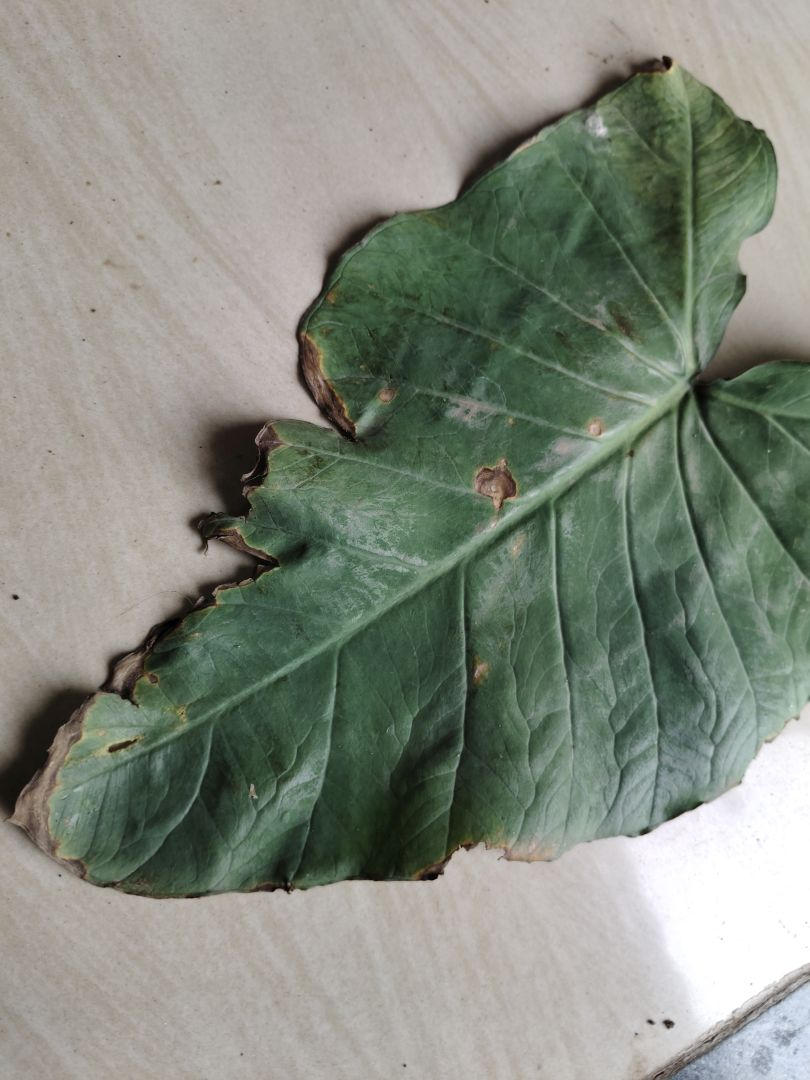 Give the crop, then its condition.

taro, leaf blight
